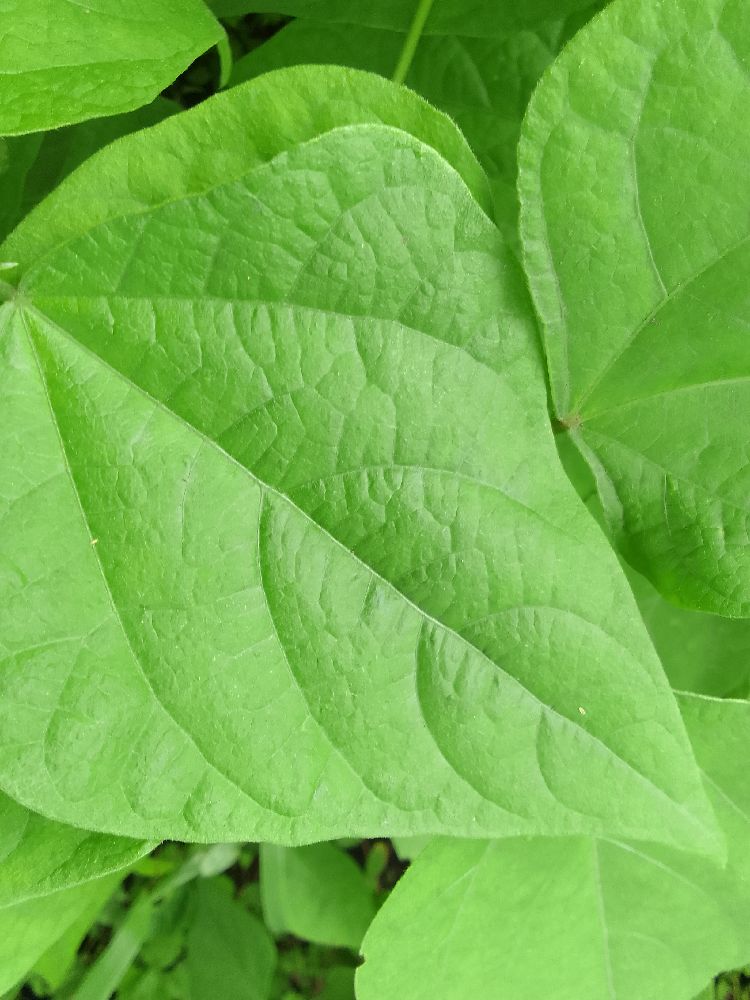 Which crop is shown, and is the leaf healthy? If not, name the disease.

common bean, healthy
